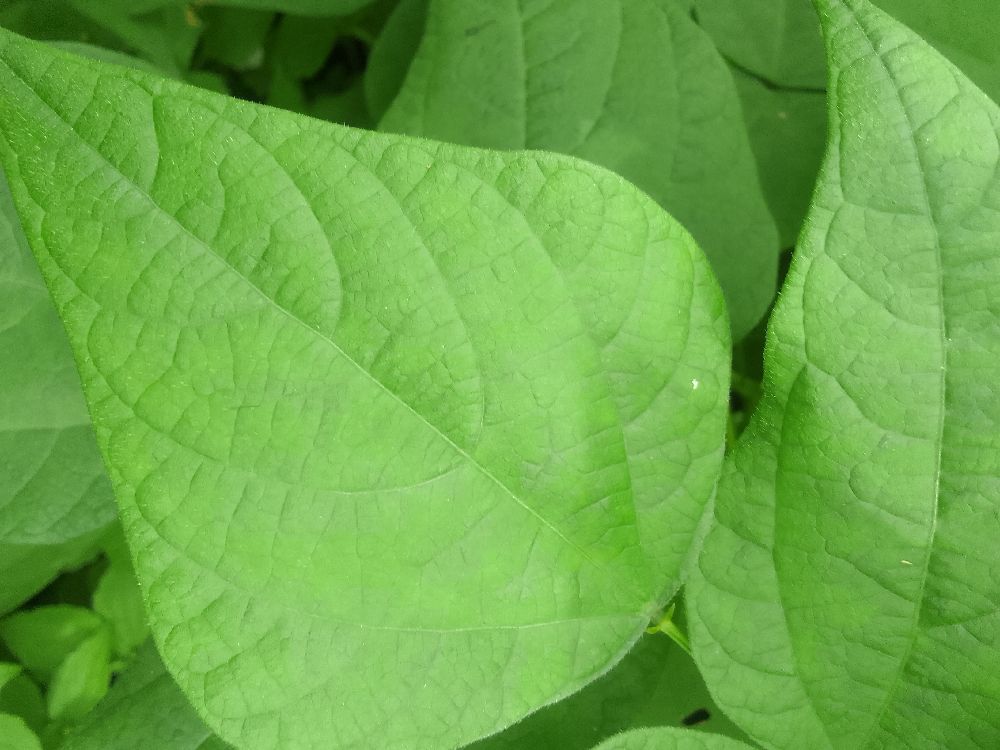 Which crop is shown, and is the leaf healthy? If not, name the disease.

common bean, healthy
